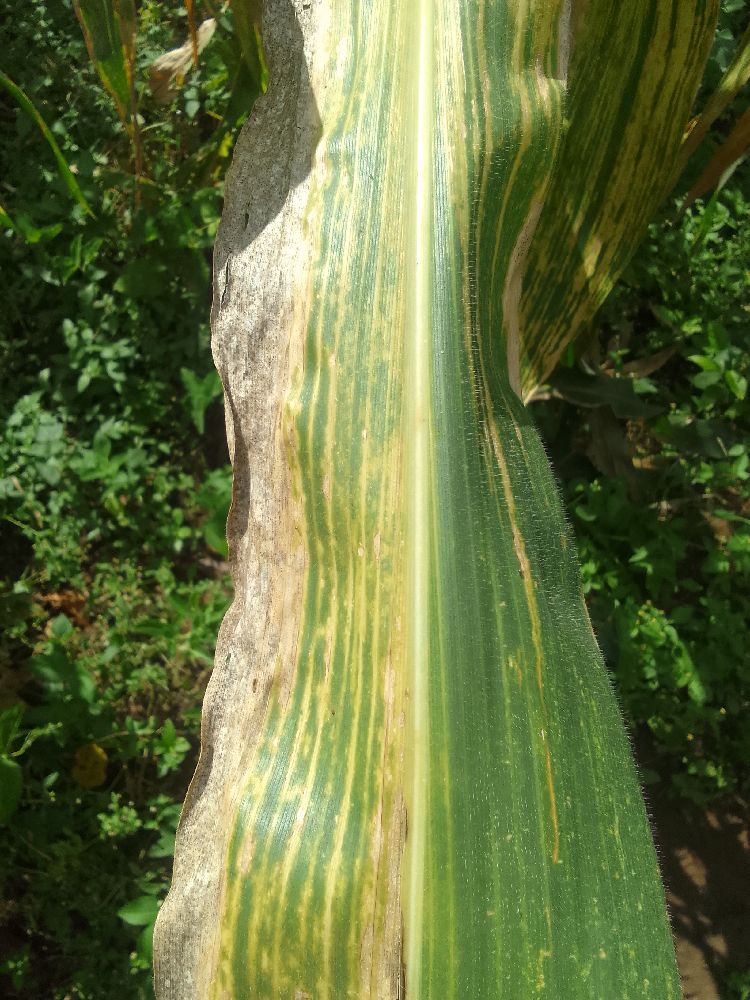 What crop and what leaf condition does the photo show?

maize, maize lethal necrosis
